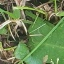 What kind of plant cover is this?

structured weed
